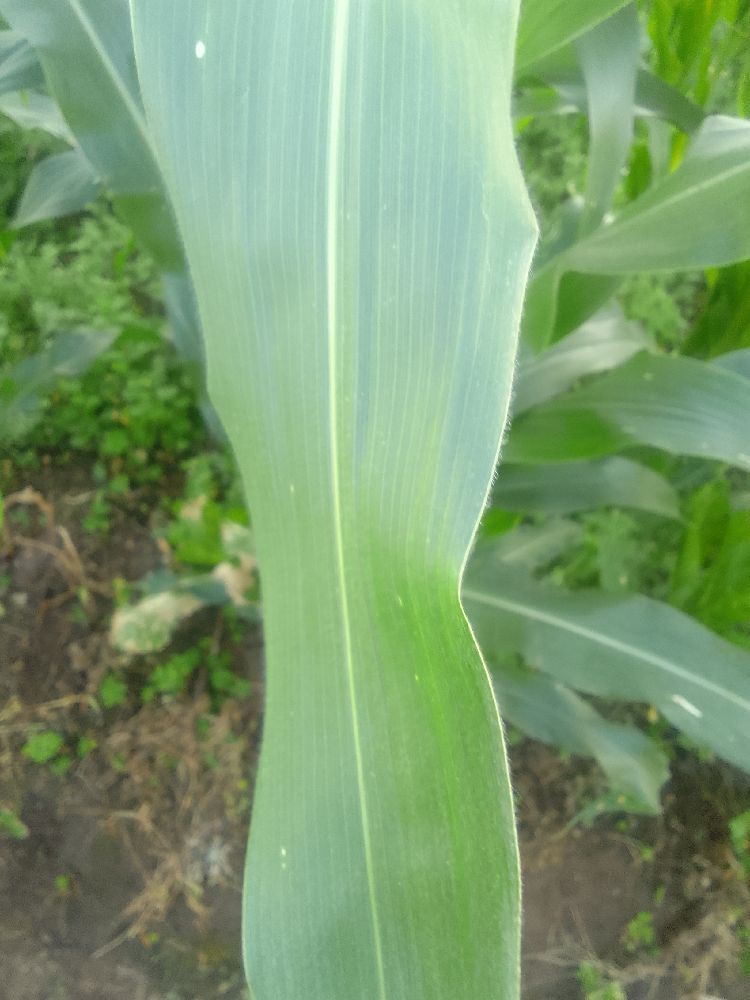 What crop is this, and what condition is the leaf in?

maize, healthy
